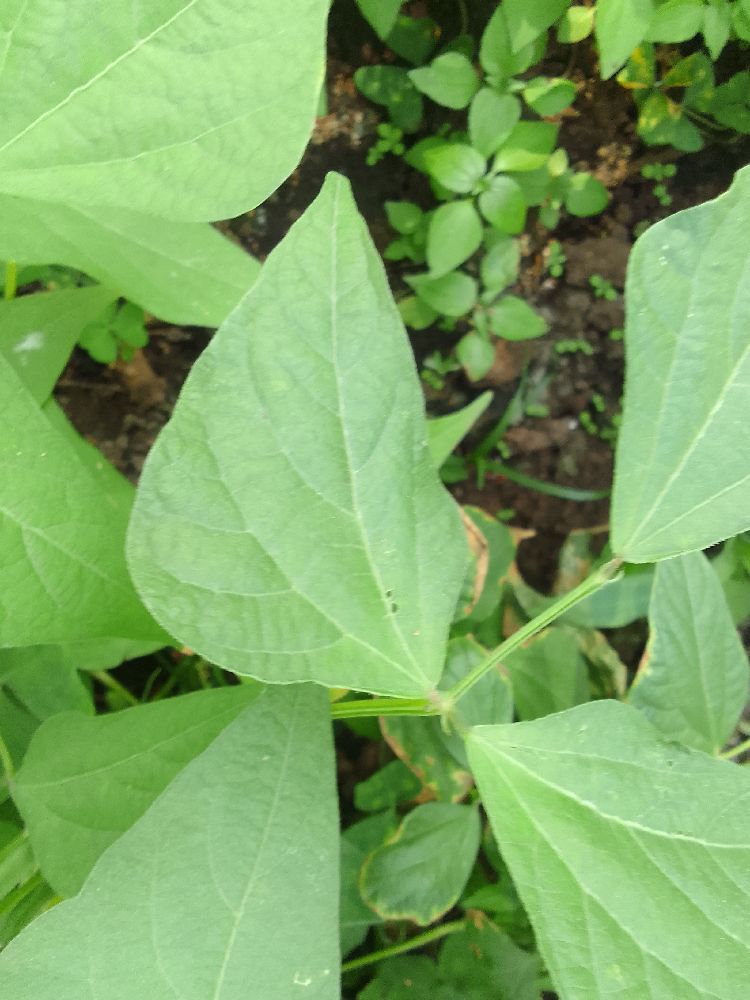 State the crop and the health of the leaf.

common bean, healthy
